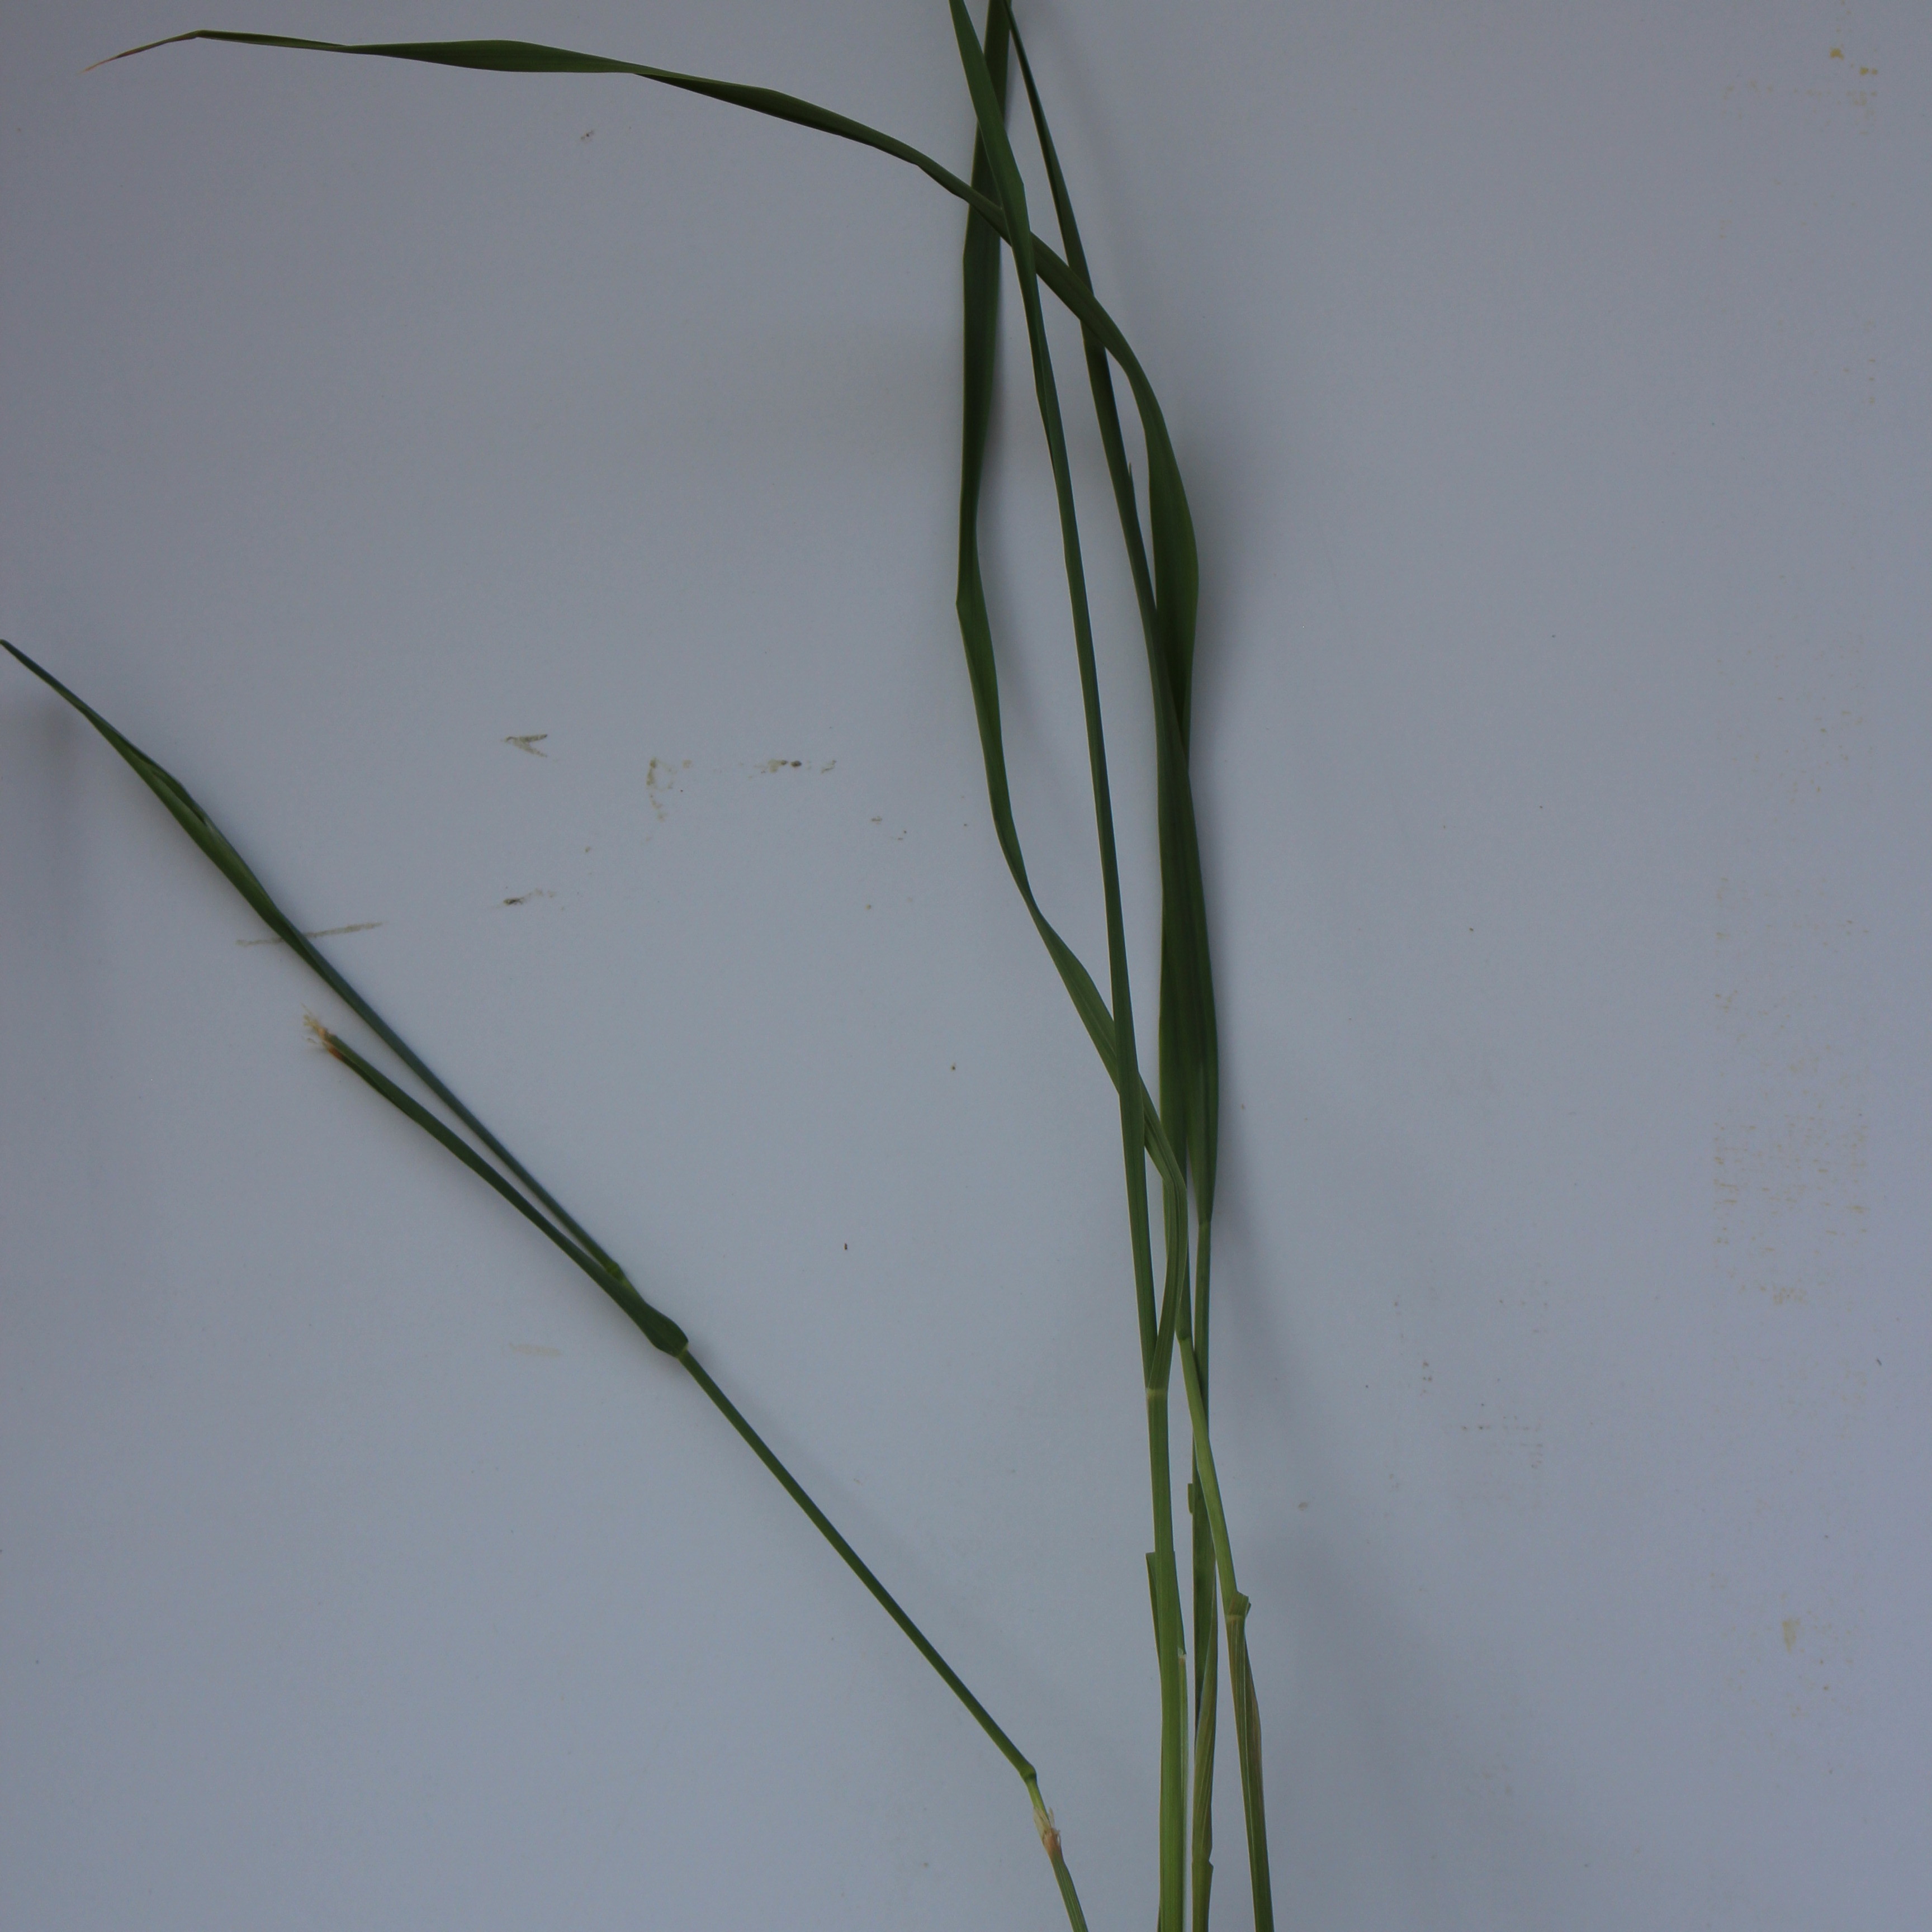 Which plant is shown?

Avena sterilis
